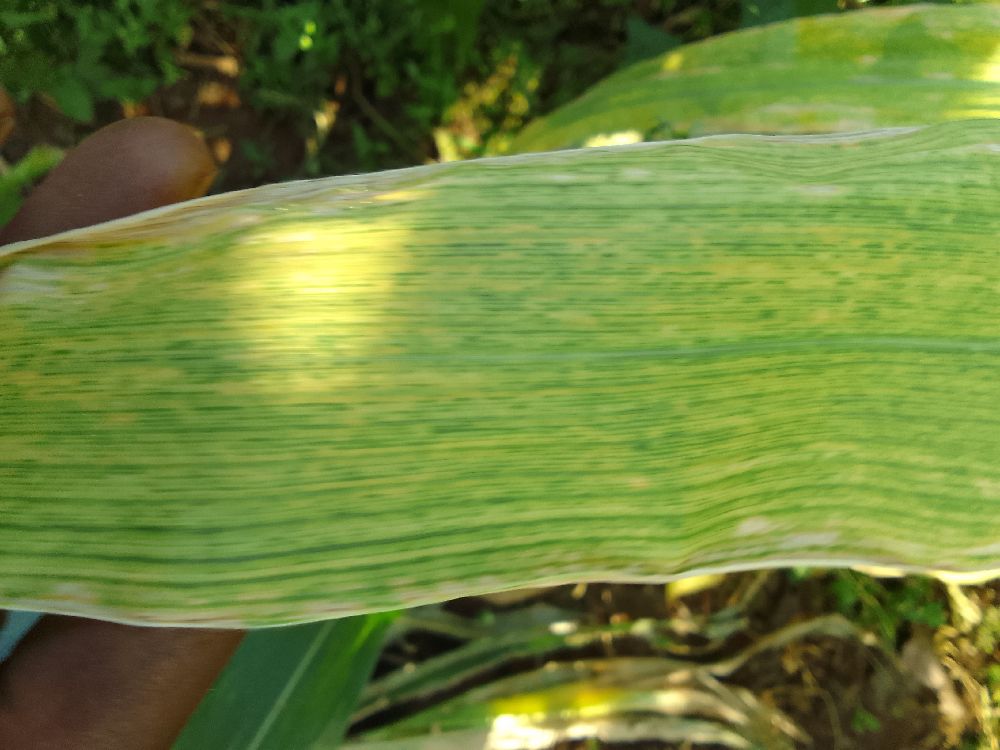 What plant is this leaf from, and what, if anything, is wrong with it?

maize, maize lethal necrosis
